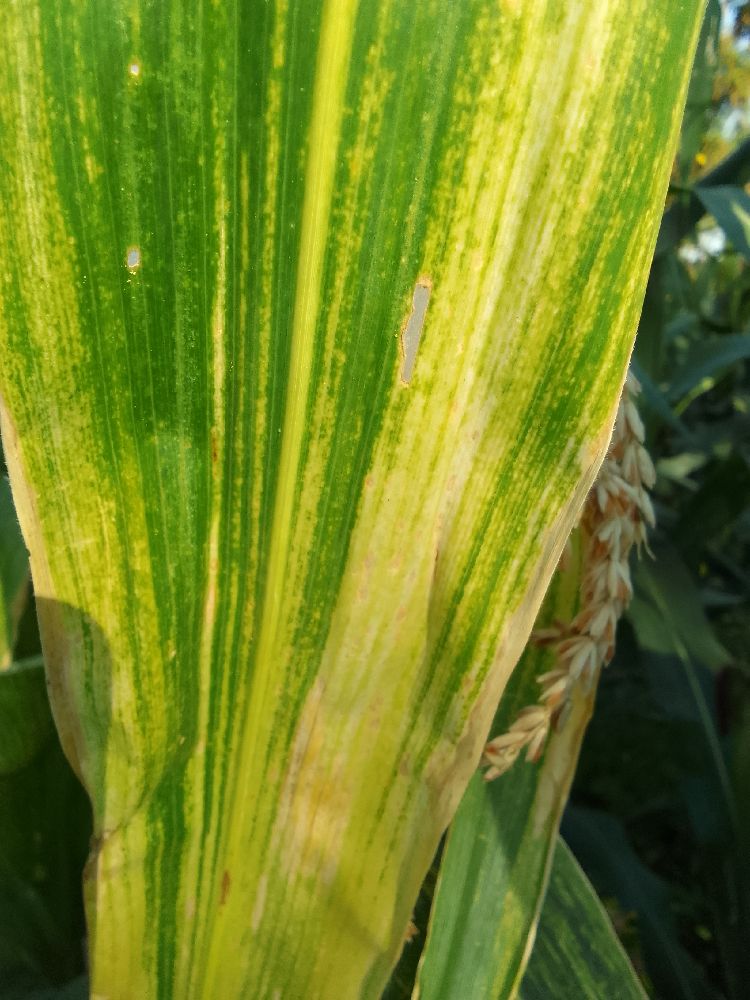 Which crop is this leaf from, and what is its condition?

maize, maize lethal necrosis
